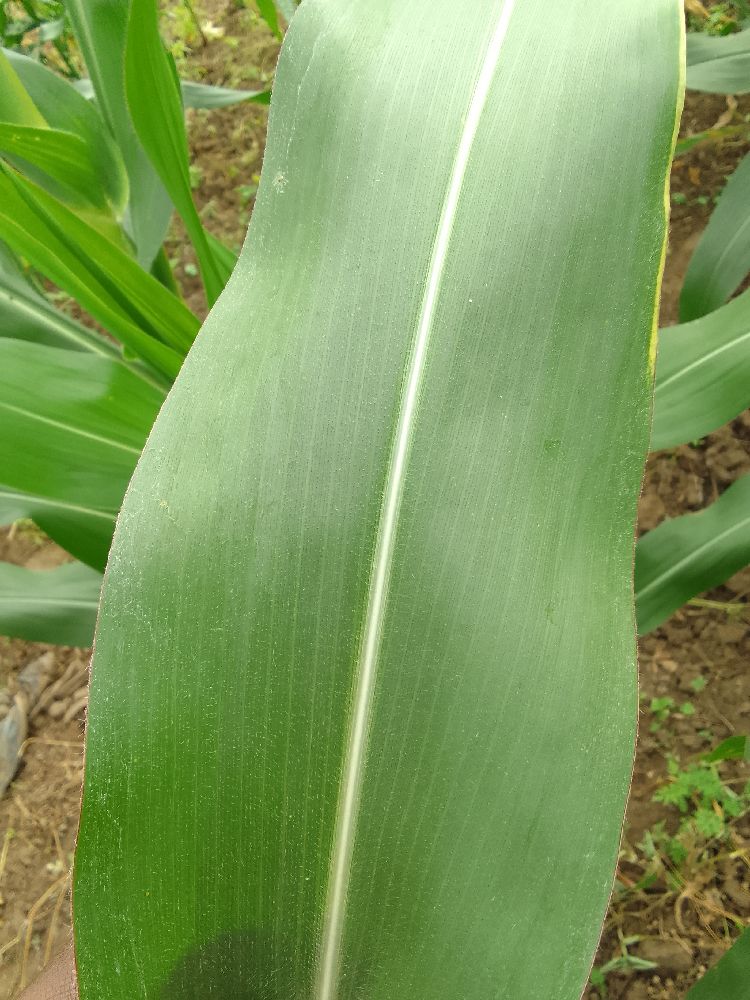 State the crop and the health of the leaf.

maize, healthy
